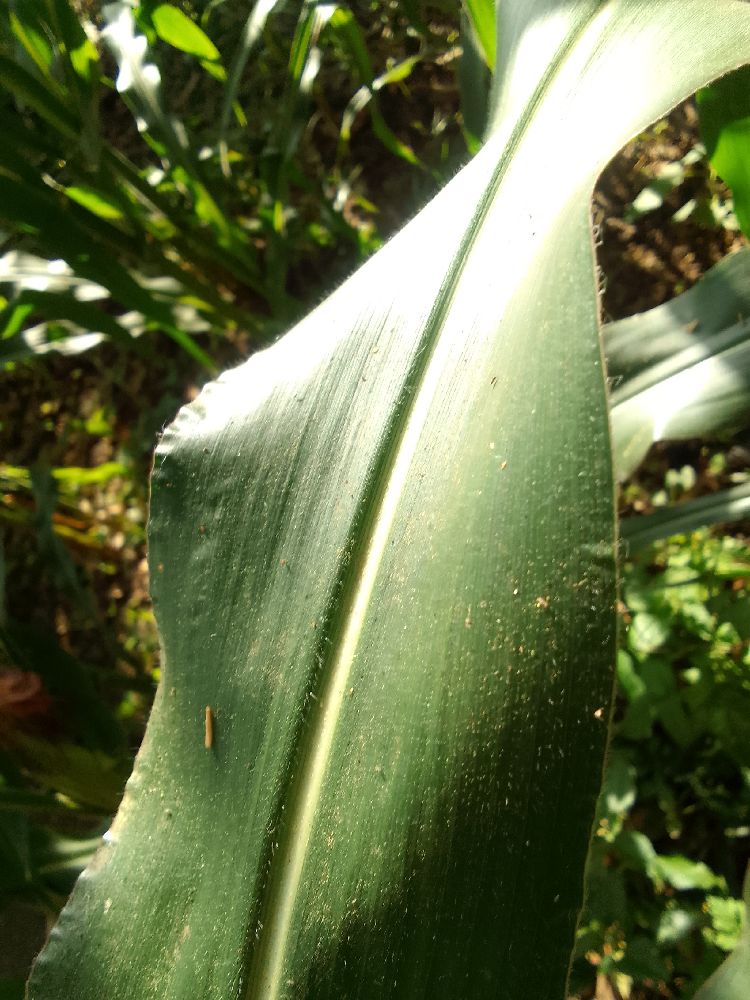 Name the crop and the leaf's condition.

maize, healthy
